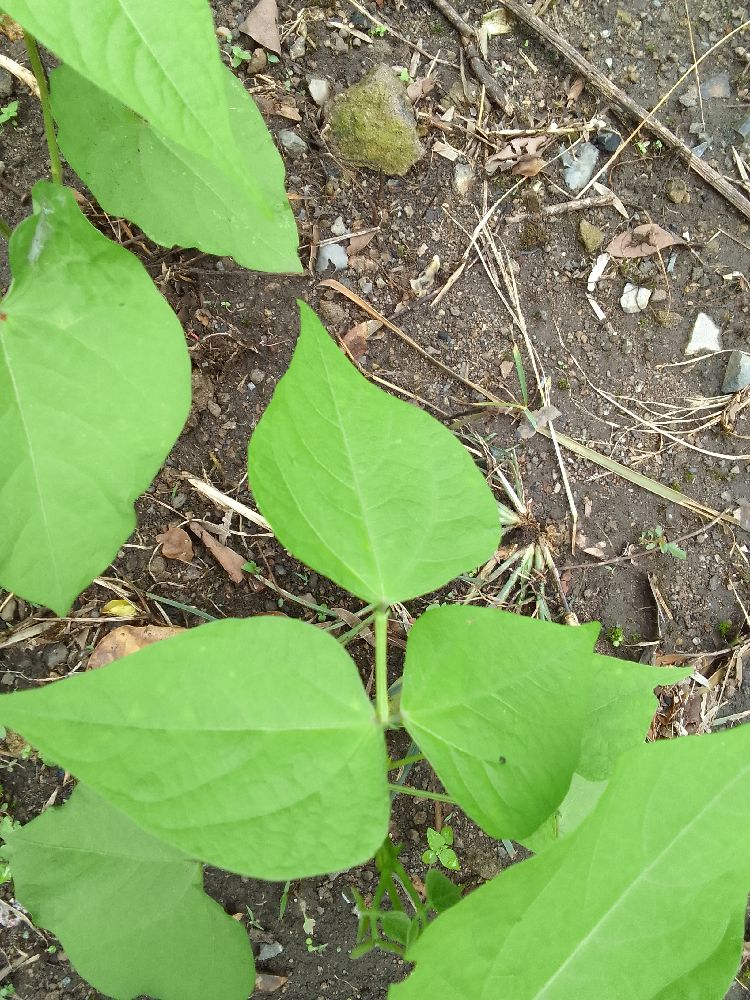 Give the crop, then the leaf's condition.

common bean, healthy
